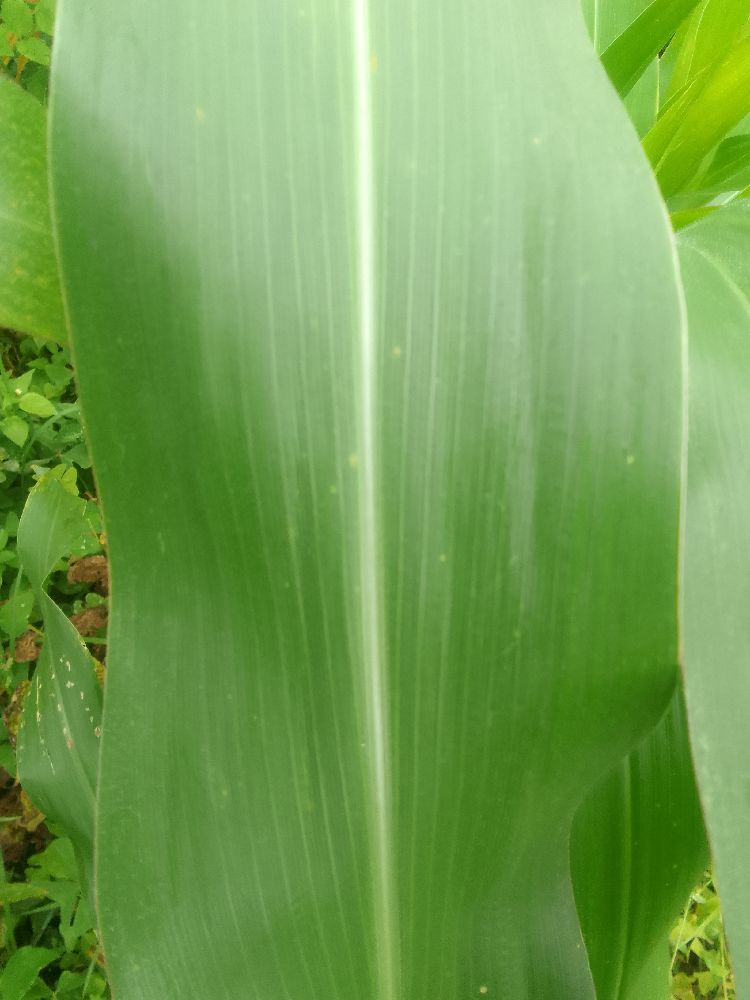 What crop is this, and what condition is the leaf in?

maize, healthy
